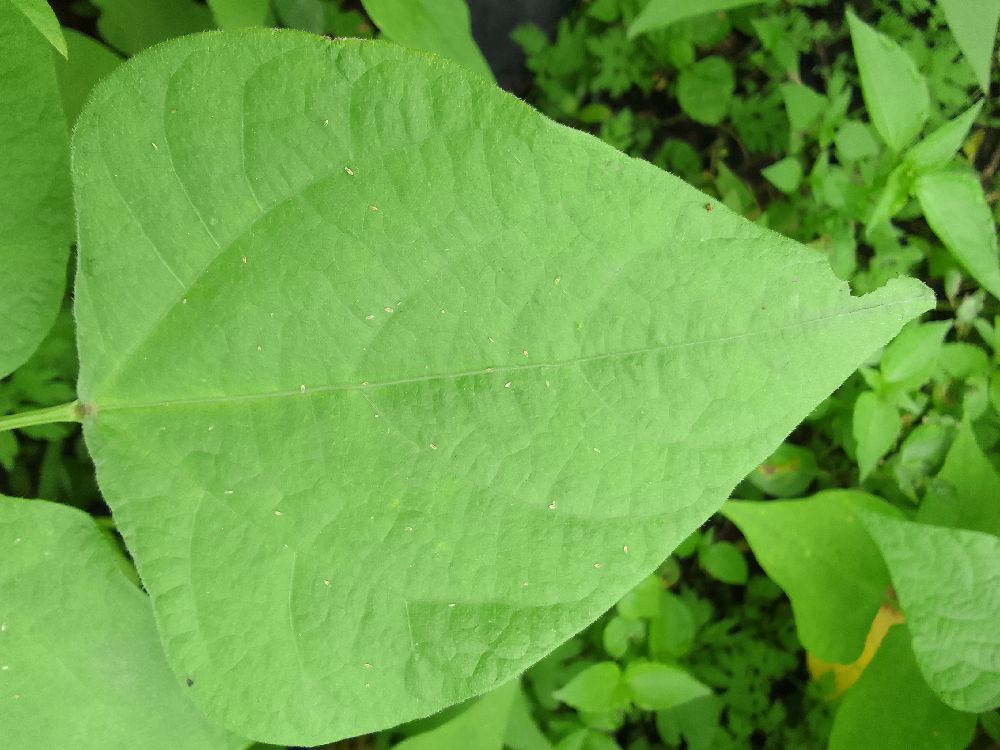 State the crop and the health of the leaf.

common bean, healthy
